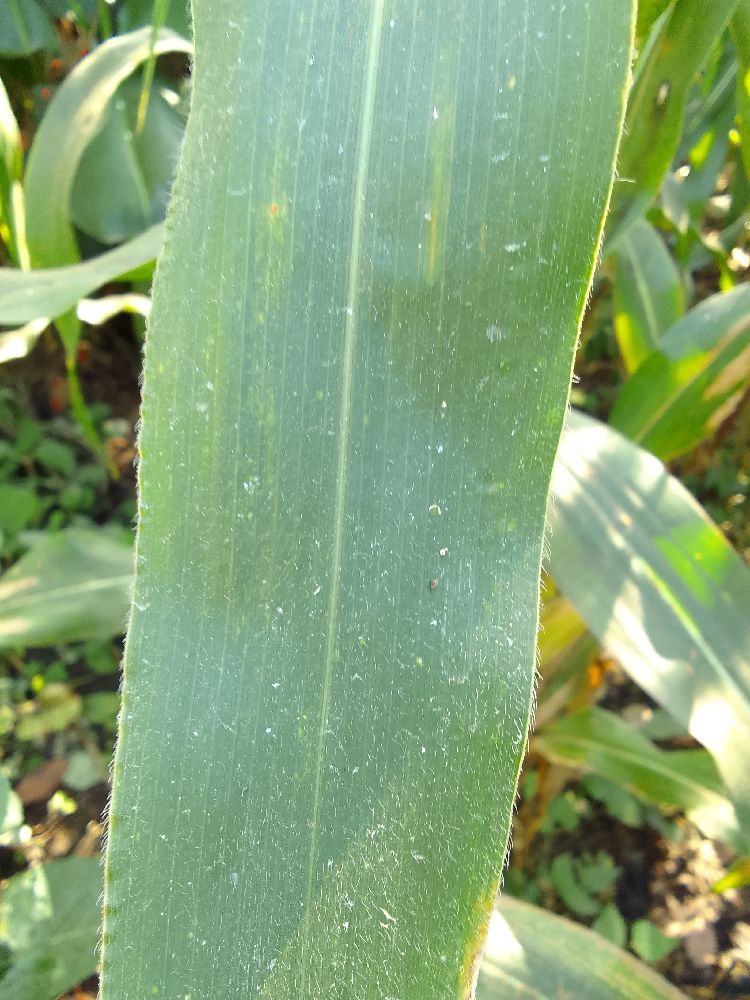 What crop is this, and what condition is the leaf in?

maize, healthy
